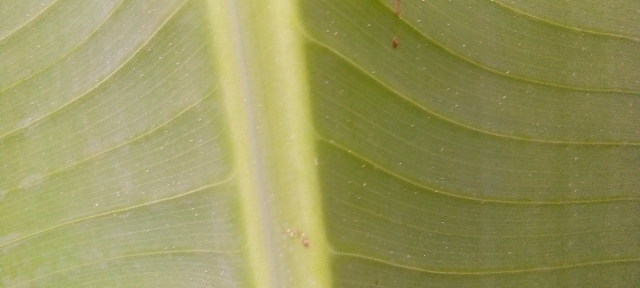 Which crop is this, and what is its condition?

banana, healthy
